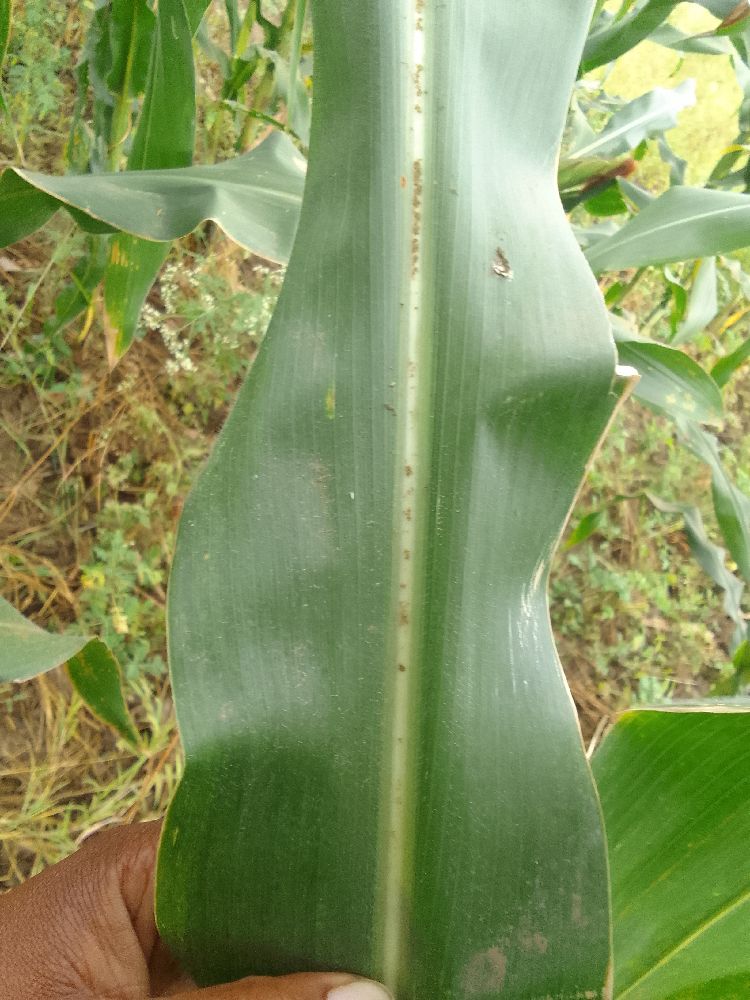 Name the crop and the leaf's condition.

maize, healthy
